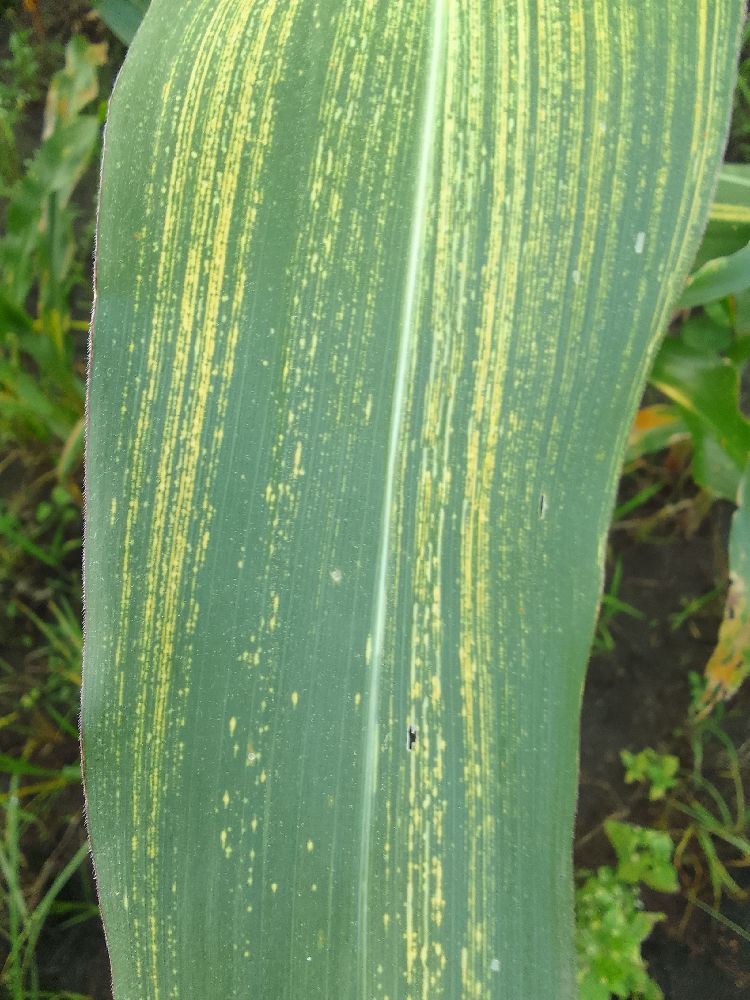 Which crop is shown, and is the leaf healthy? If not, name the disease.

maize, maize streak virus
